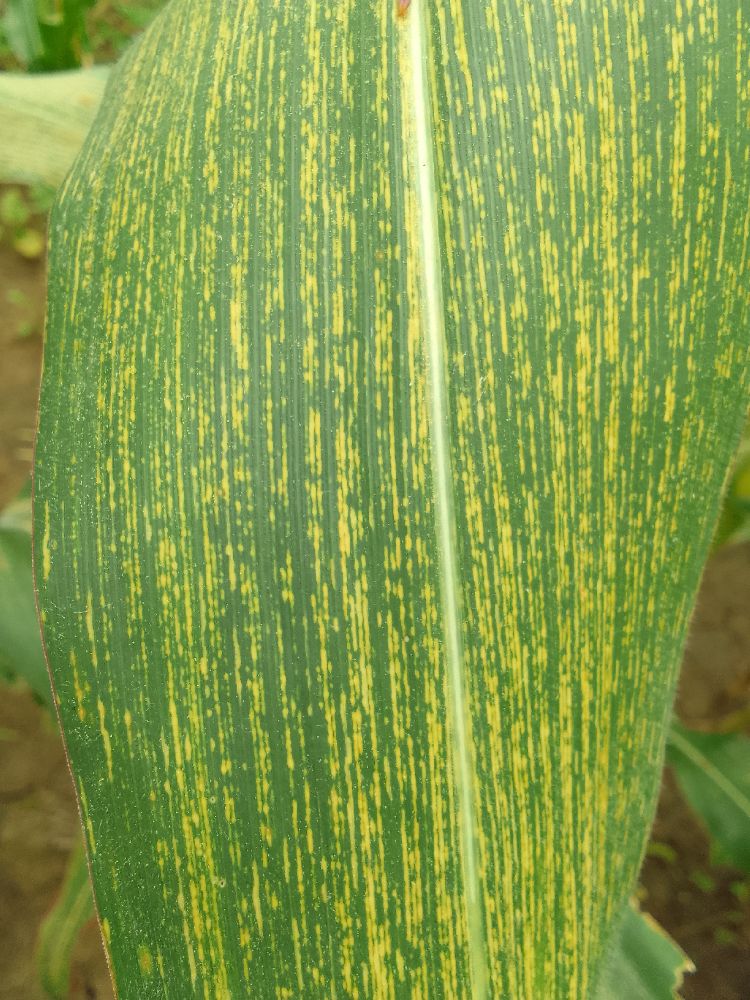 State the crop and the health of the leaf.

maize, maize streak virus
